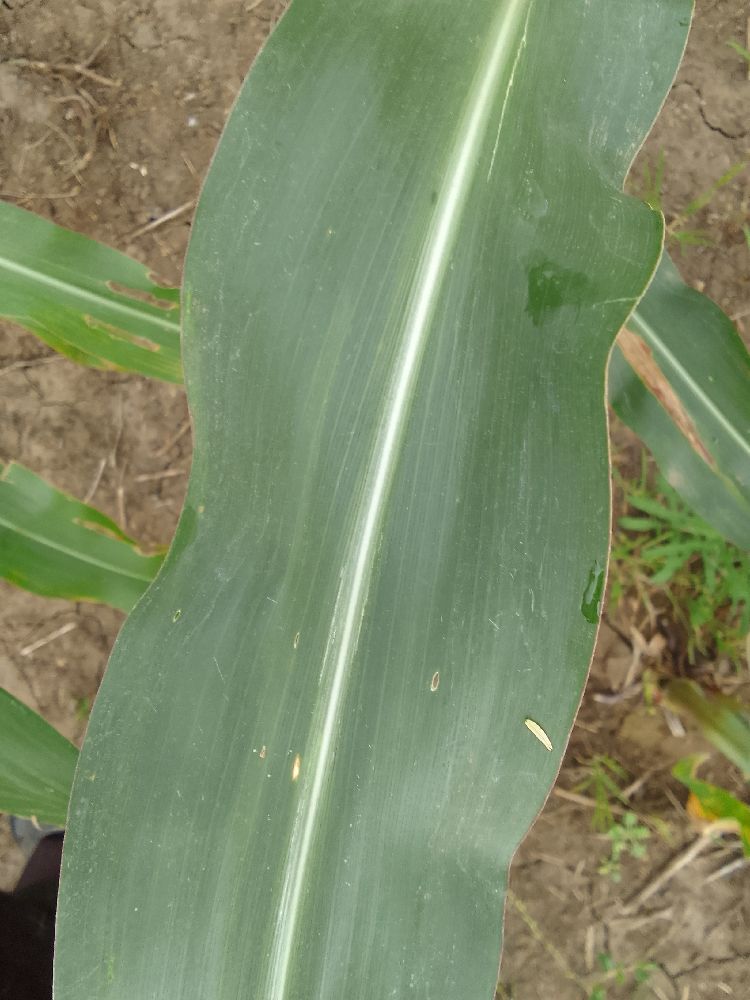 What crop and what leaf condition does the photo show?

maize, healthy
